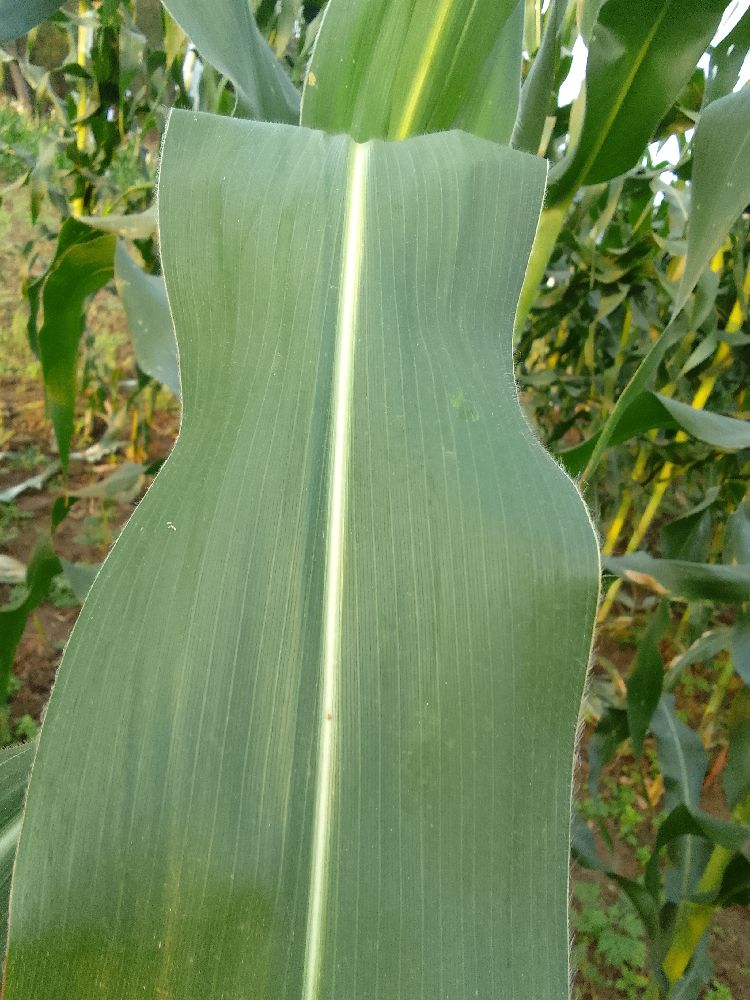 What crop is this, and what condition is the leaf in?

maize, healthy
